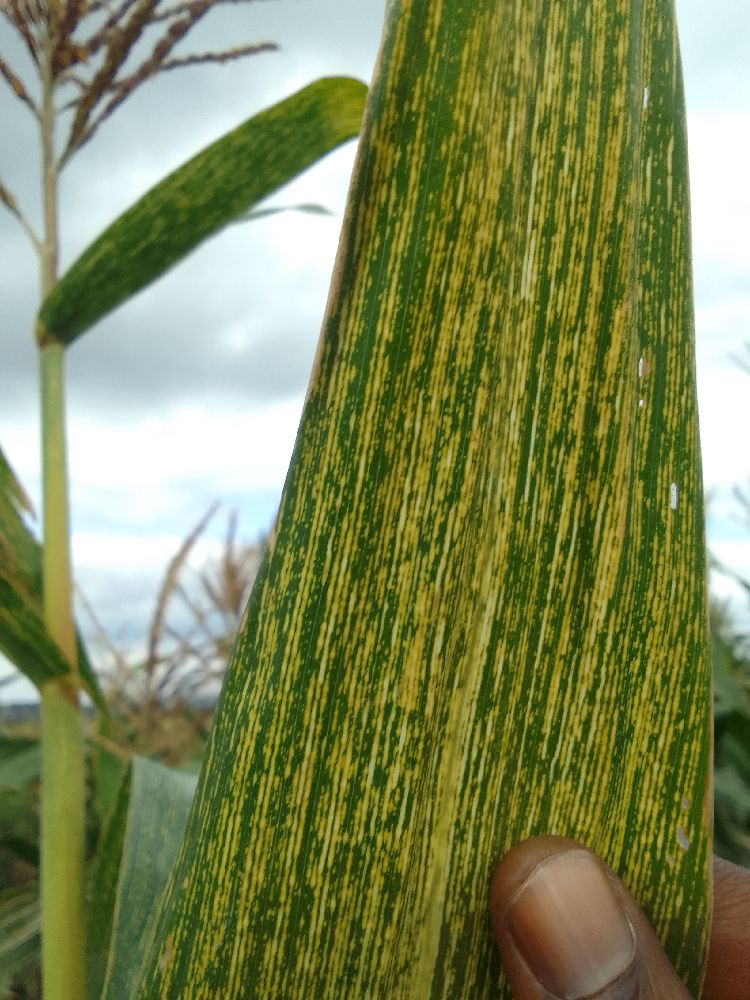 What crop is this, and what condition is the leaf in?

maize, maize streak virus
